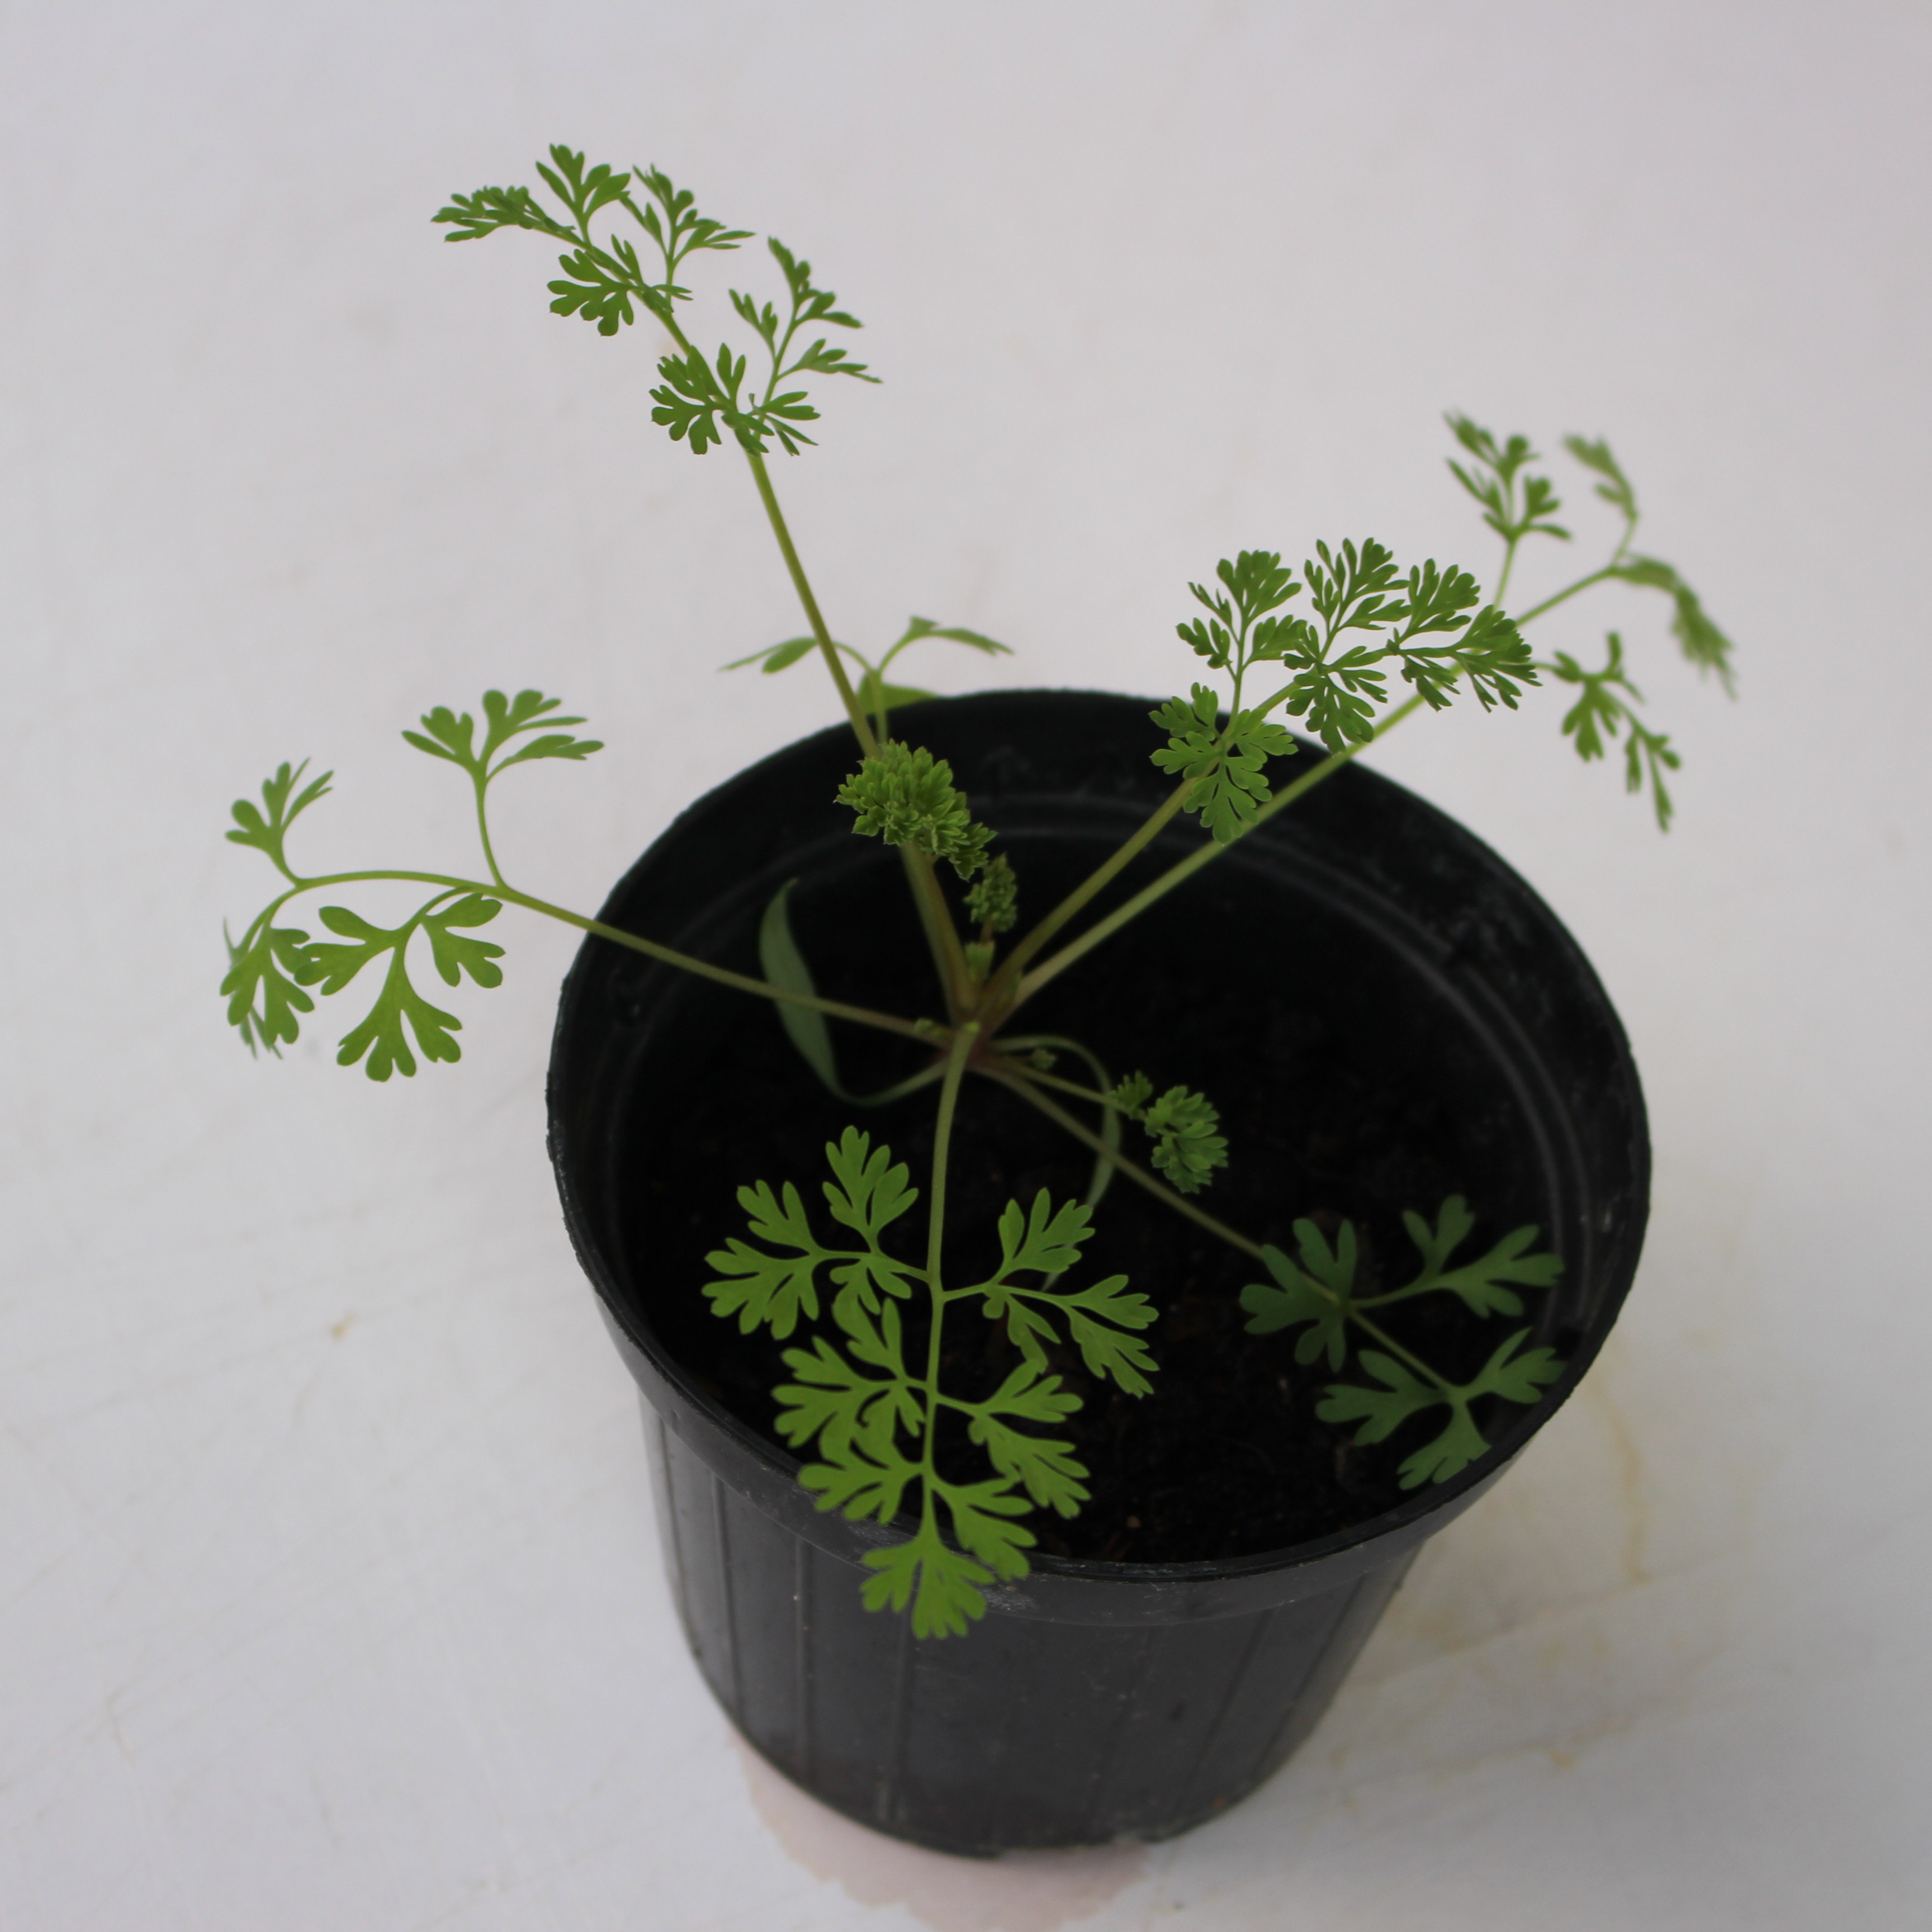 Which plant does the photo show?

Fumaria officinalis
